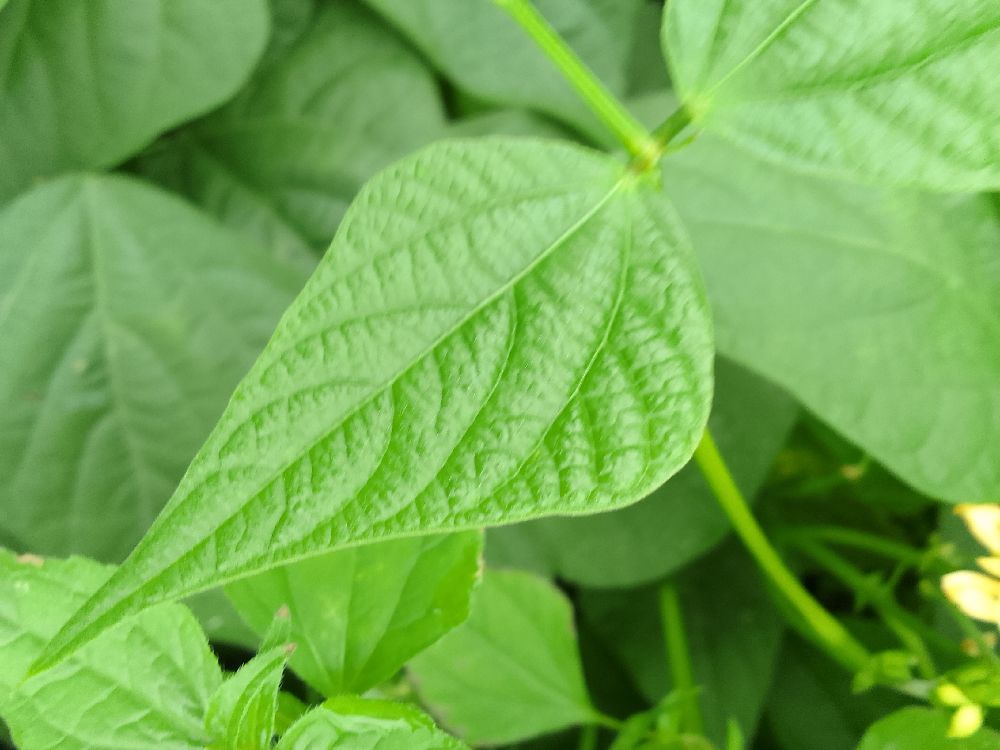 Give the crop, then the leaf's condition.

common bean, healthy
